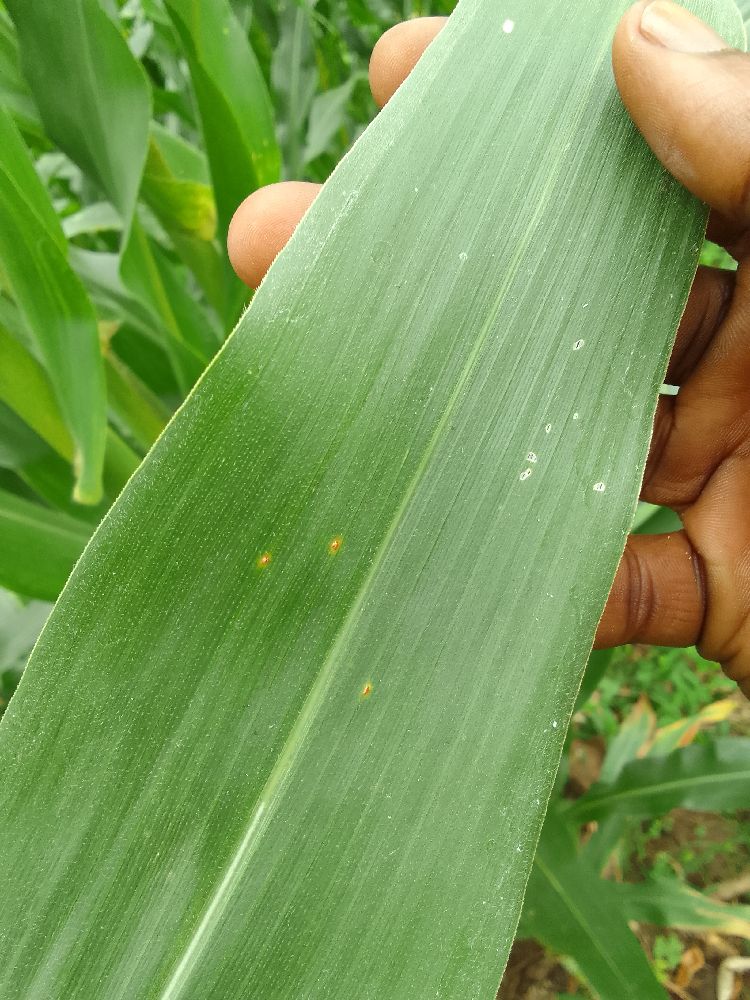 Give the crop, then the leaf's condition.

maize, healthy
